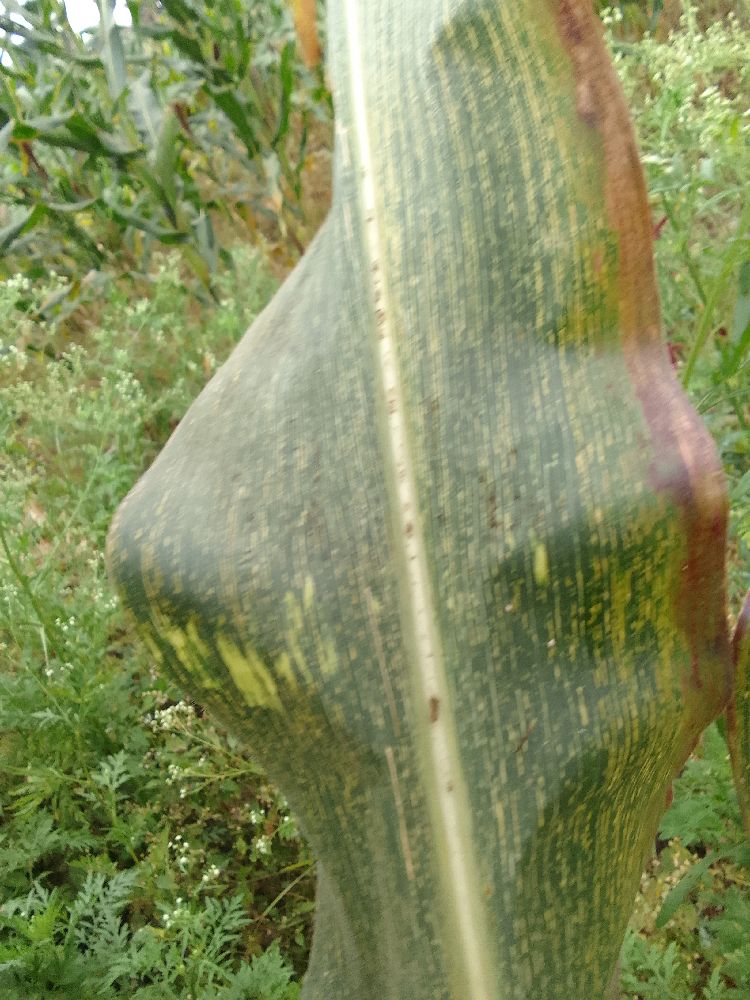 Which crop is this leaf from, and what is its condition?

maize, maize streak virus
